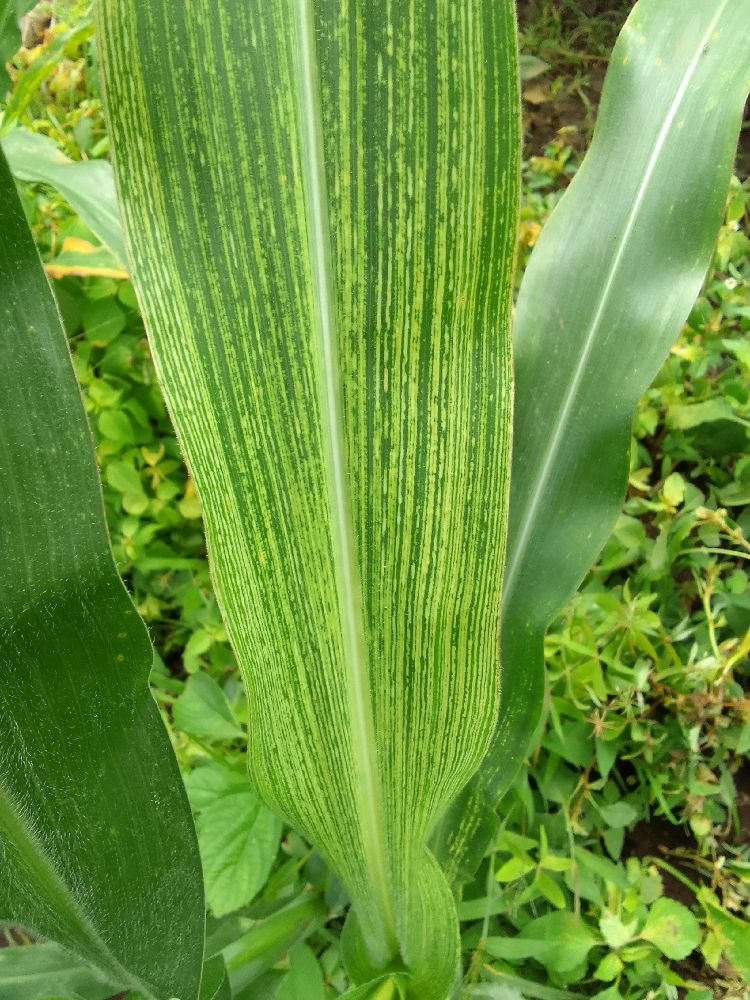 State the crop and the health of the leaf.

maize, maize streak virus
